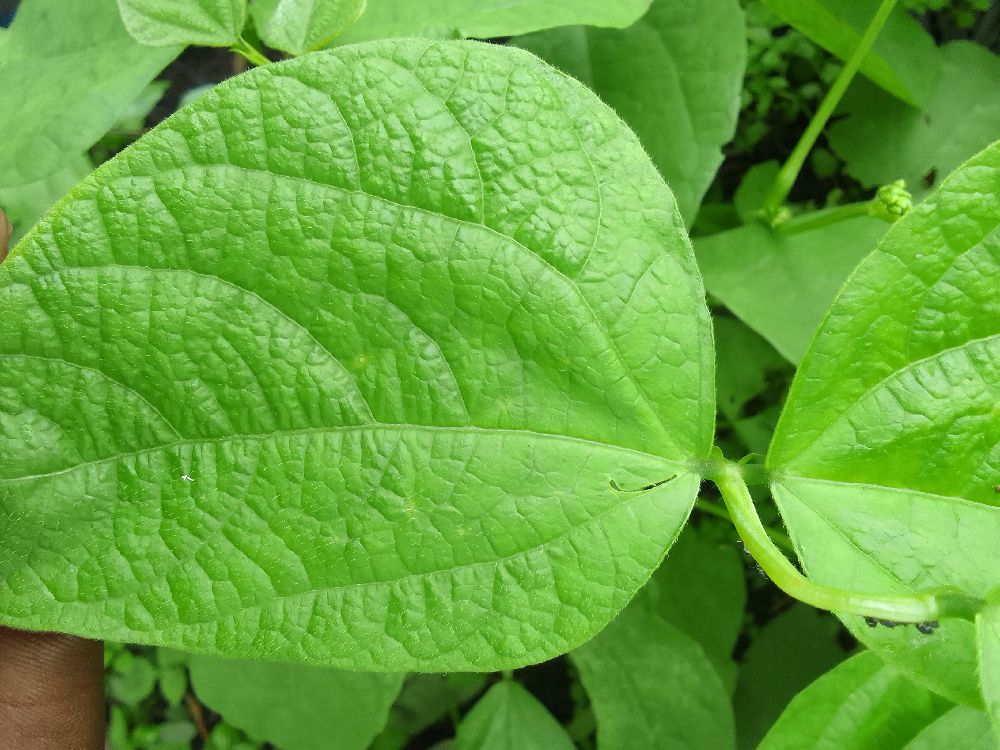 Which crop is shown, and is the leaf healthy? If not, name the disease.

common bean, healthy
